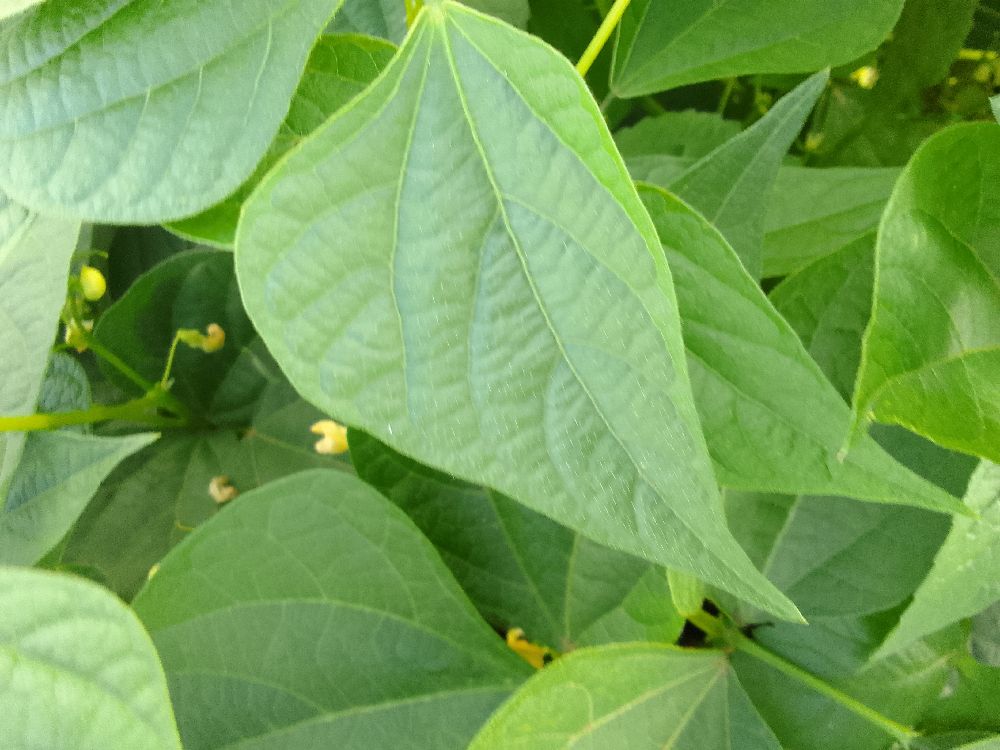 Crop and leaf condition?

common bean, healthy
